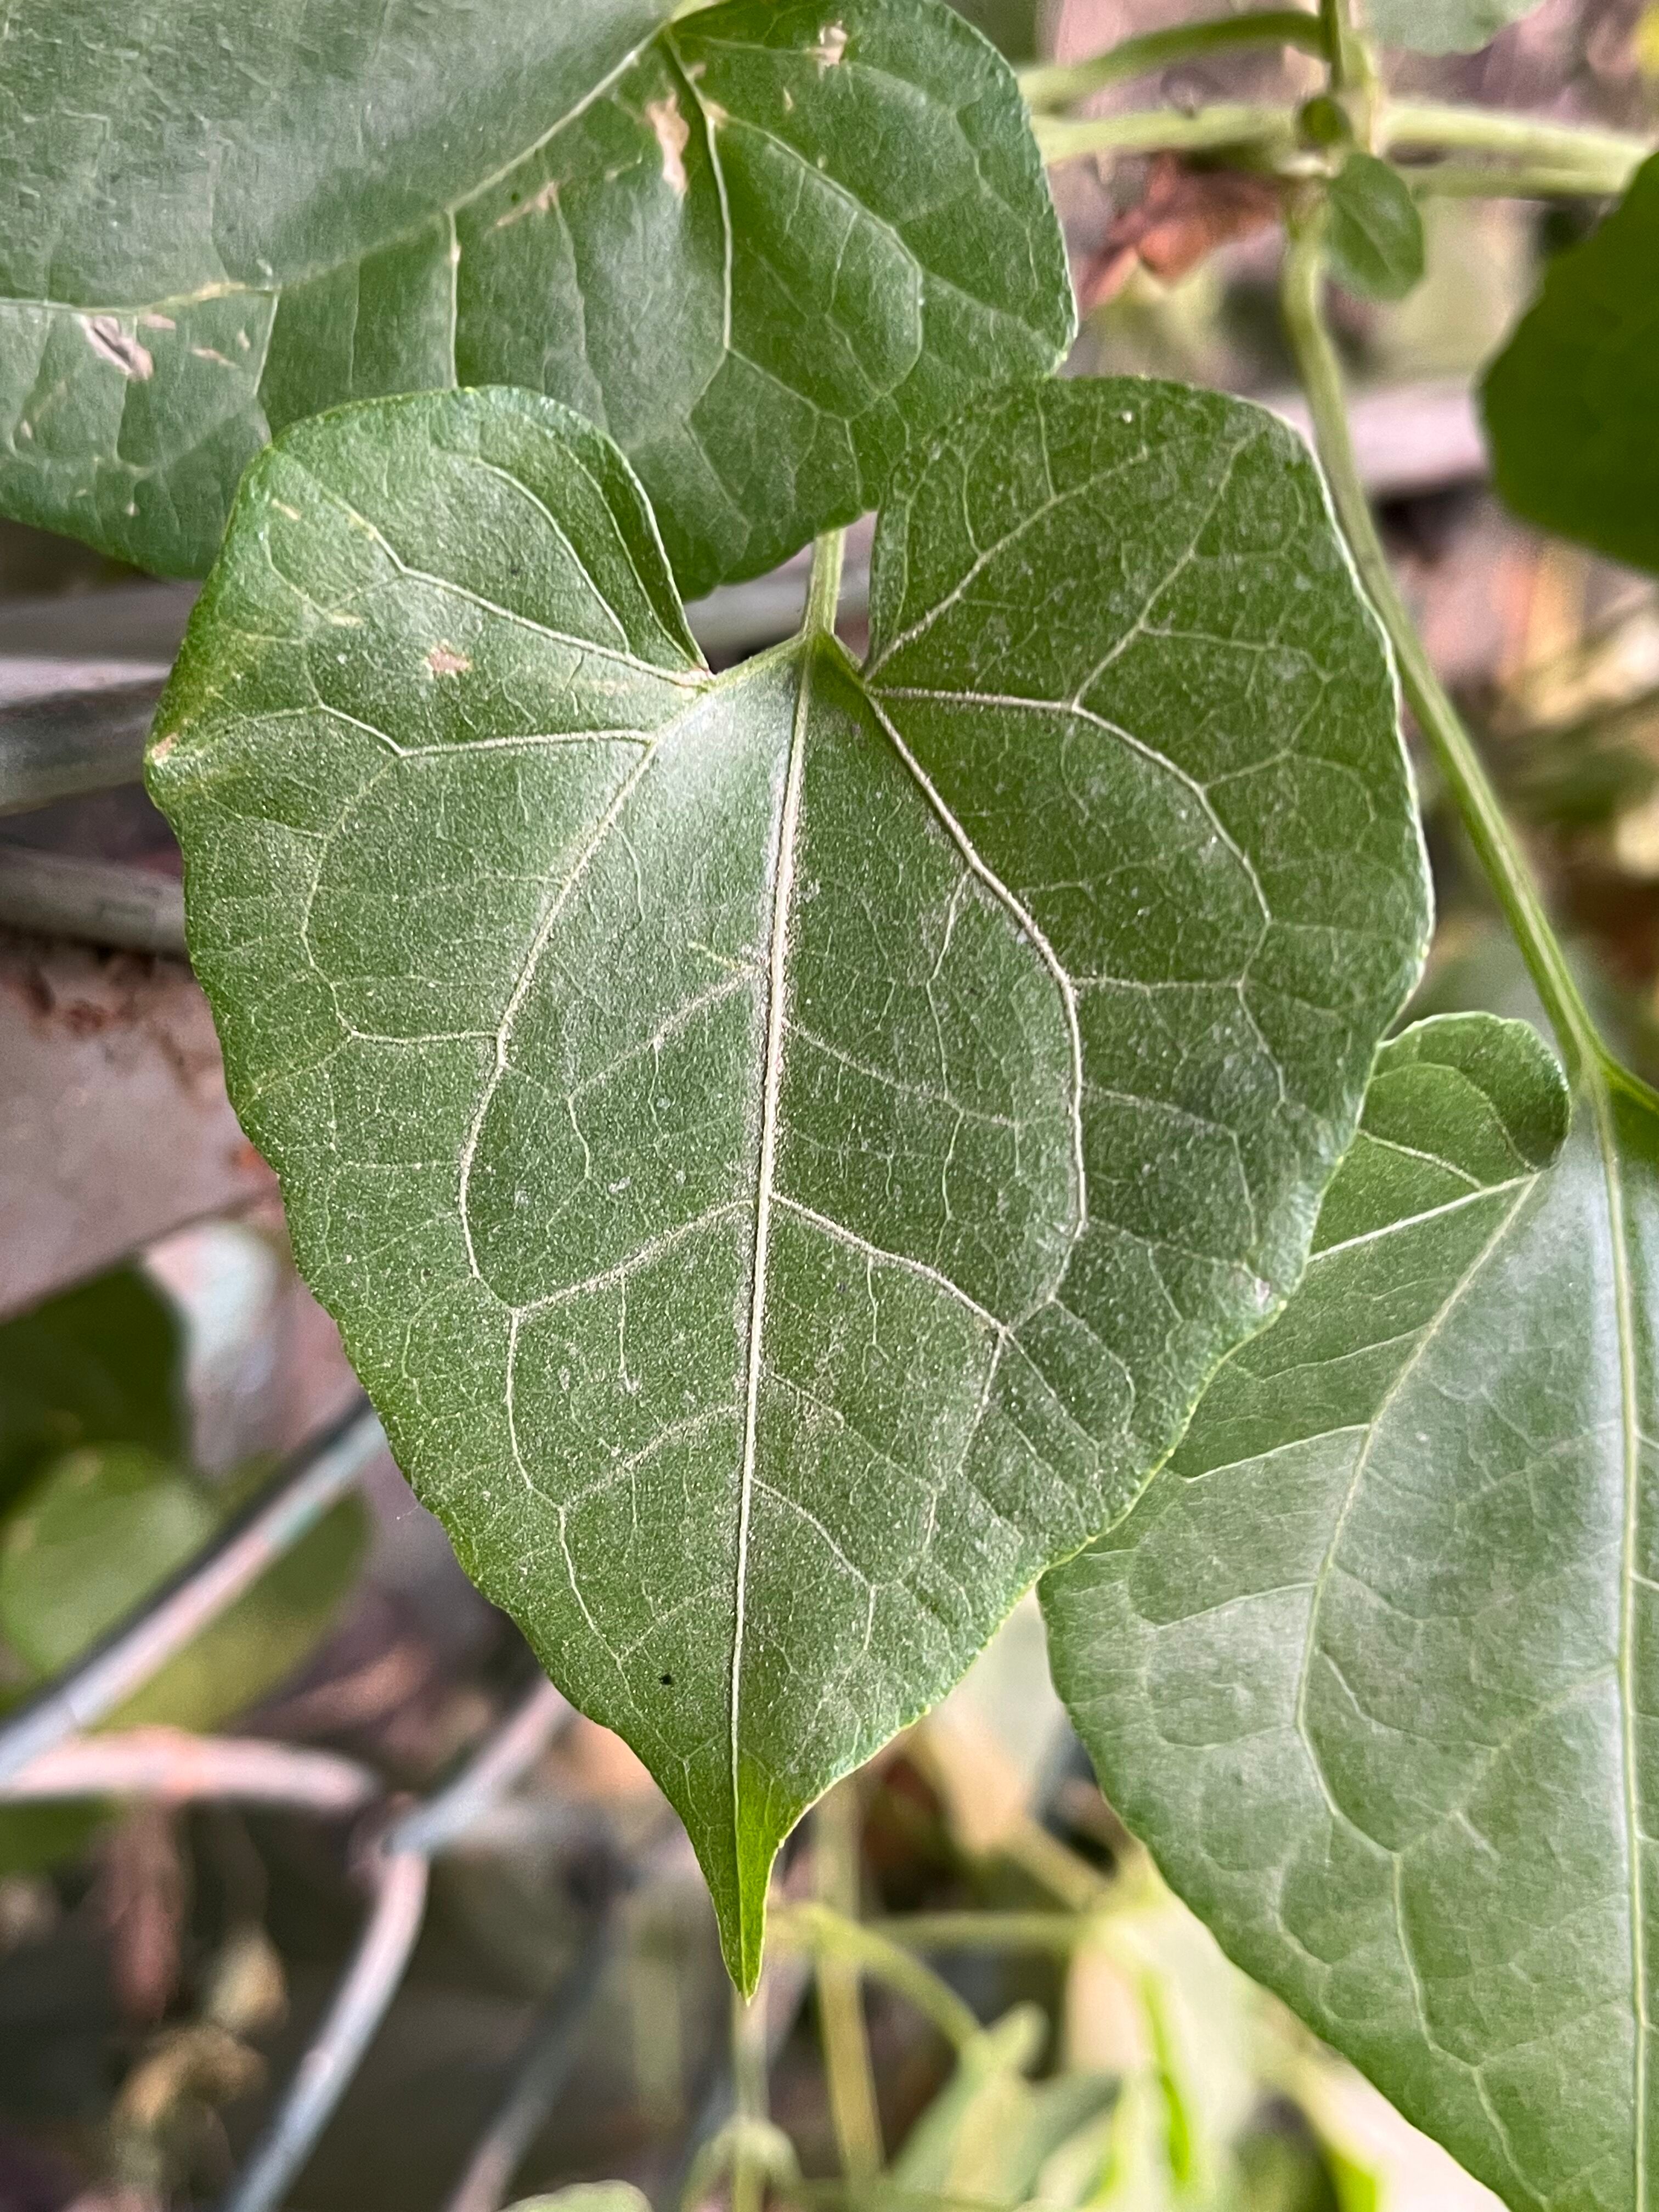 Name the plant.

bitter vine
